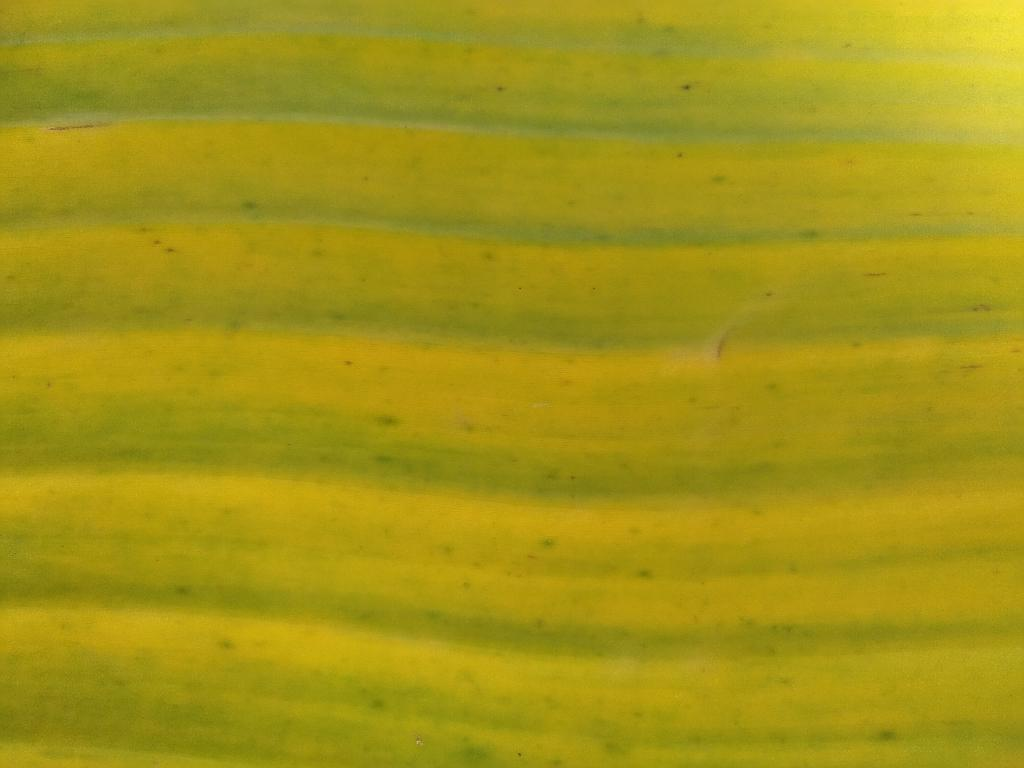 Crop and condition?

banana, fusarium wilt race 1
